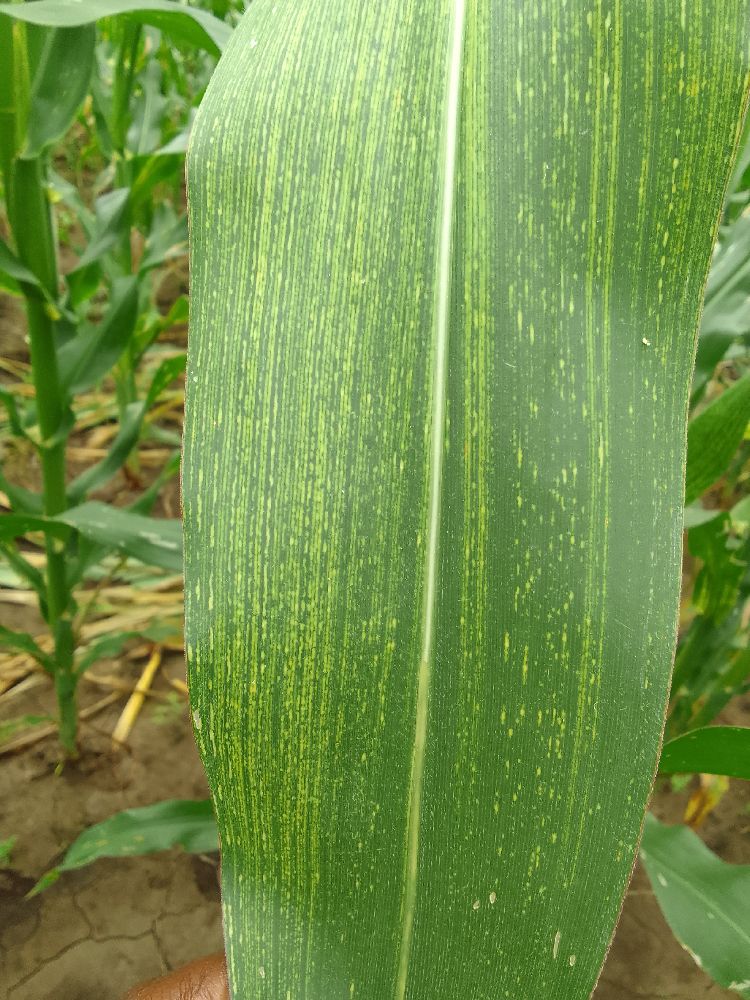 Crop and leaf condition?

maize, maize streak virus
